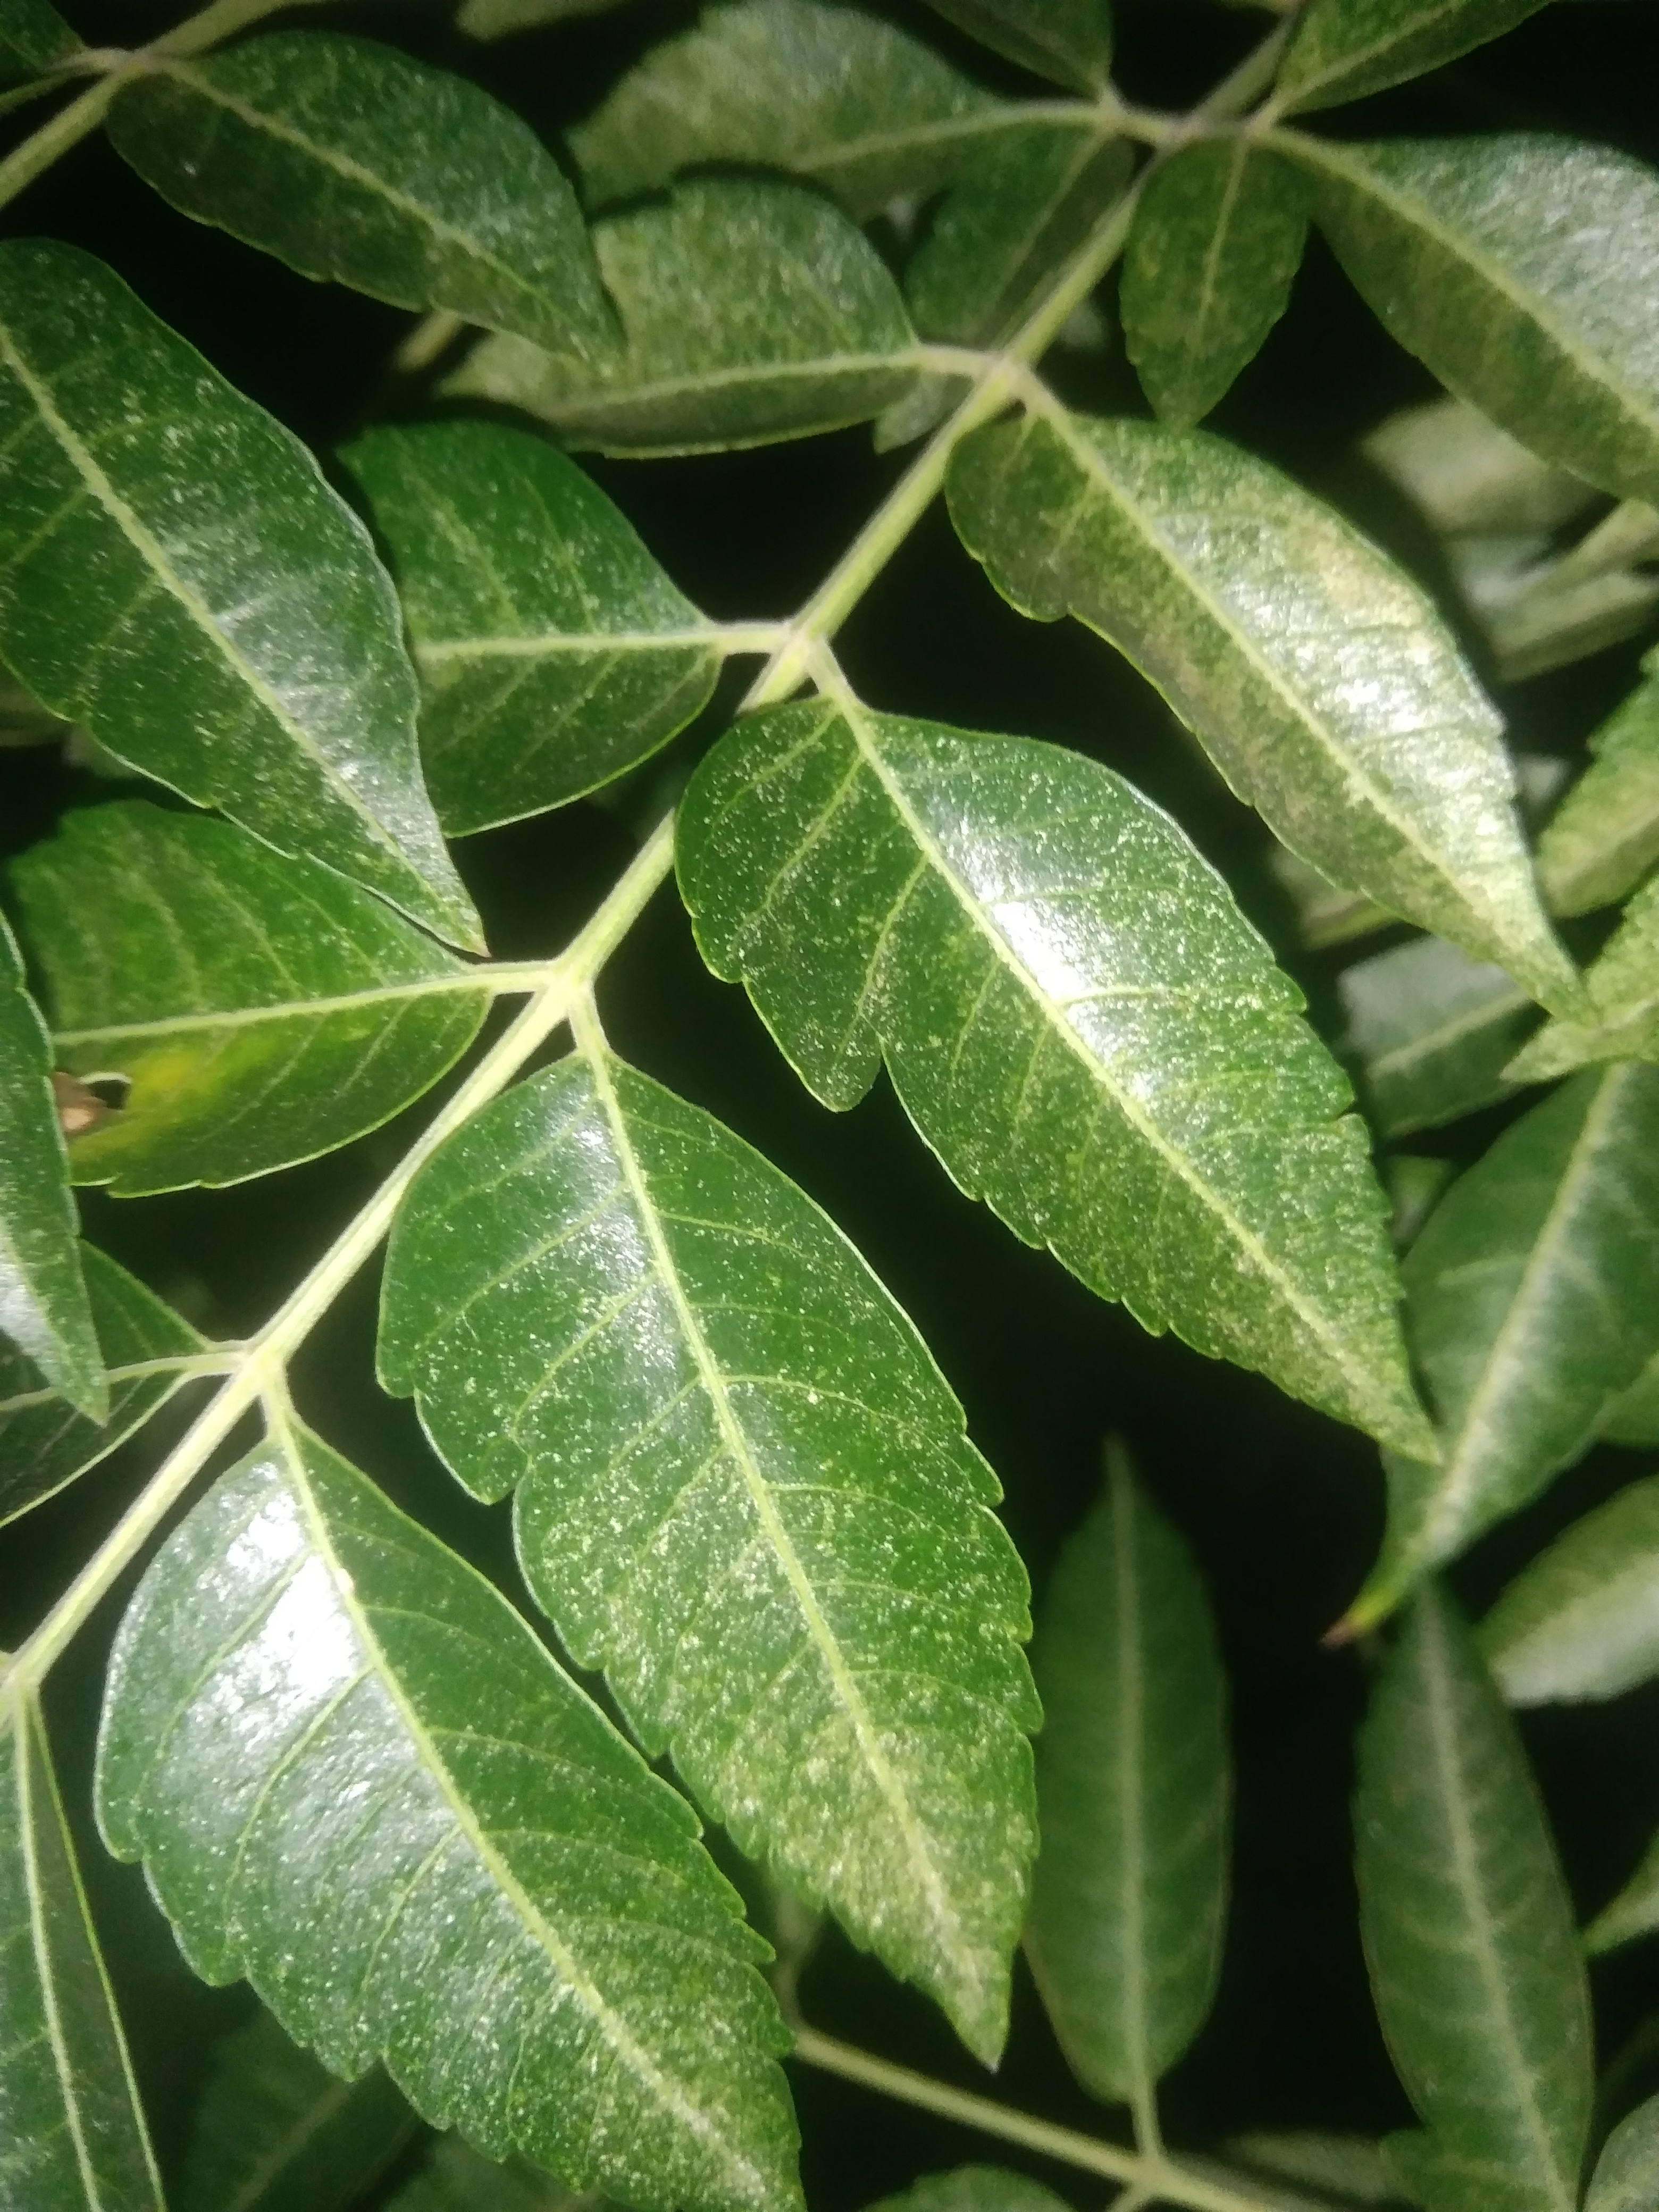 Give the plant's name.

neem
